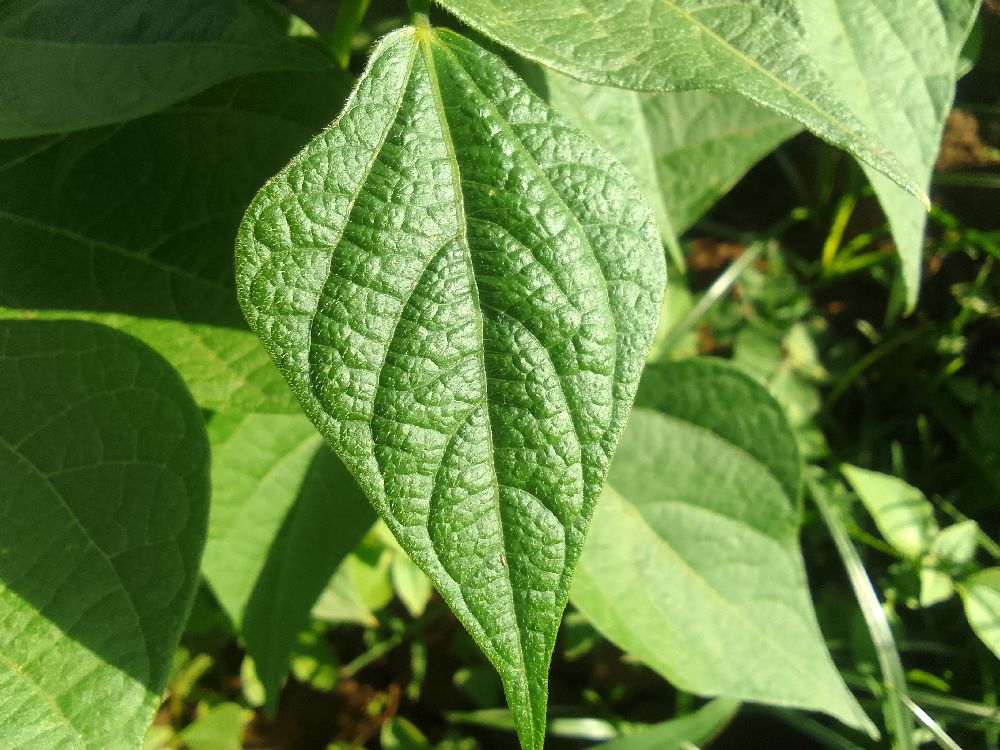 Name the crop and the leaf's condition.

common bean, healthy
